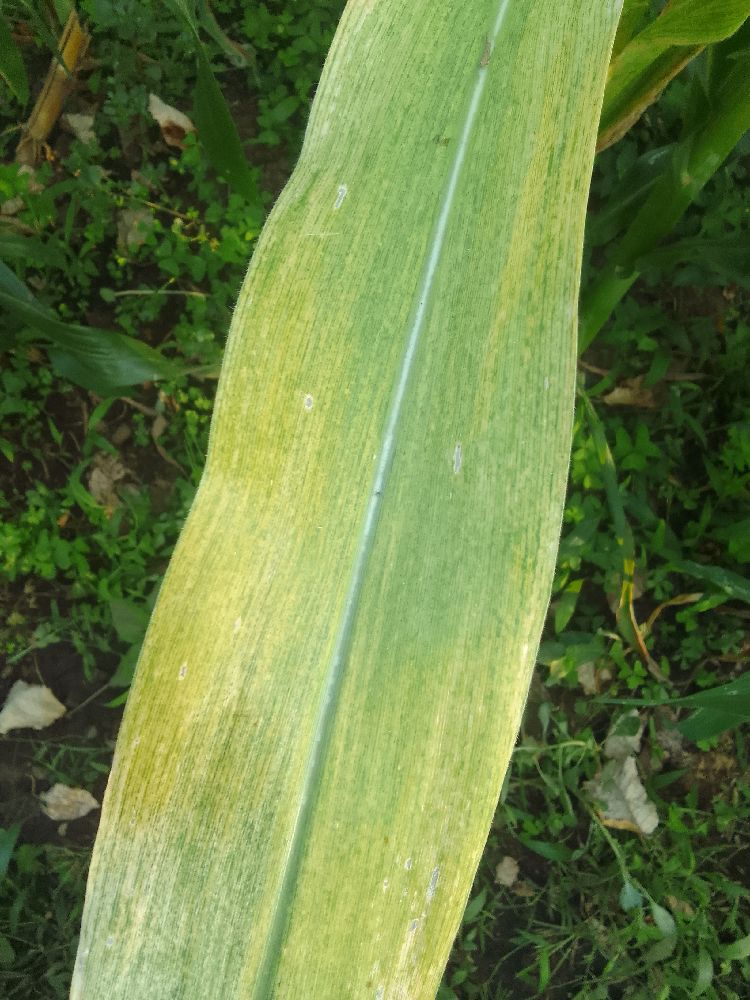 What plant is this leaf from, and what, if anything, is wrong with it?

maize, maize lethal necrosis
